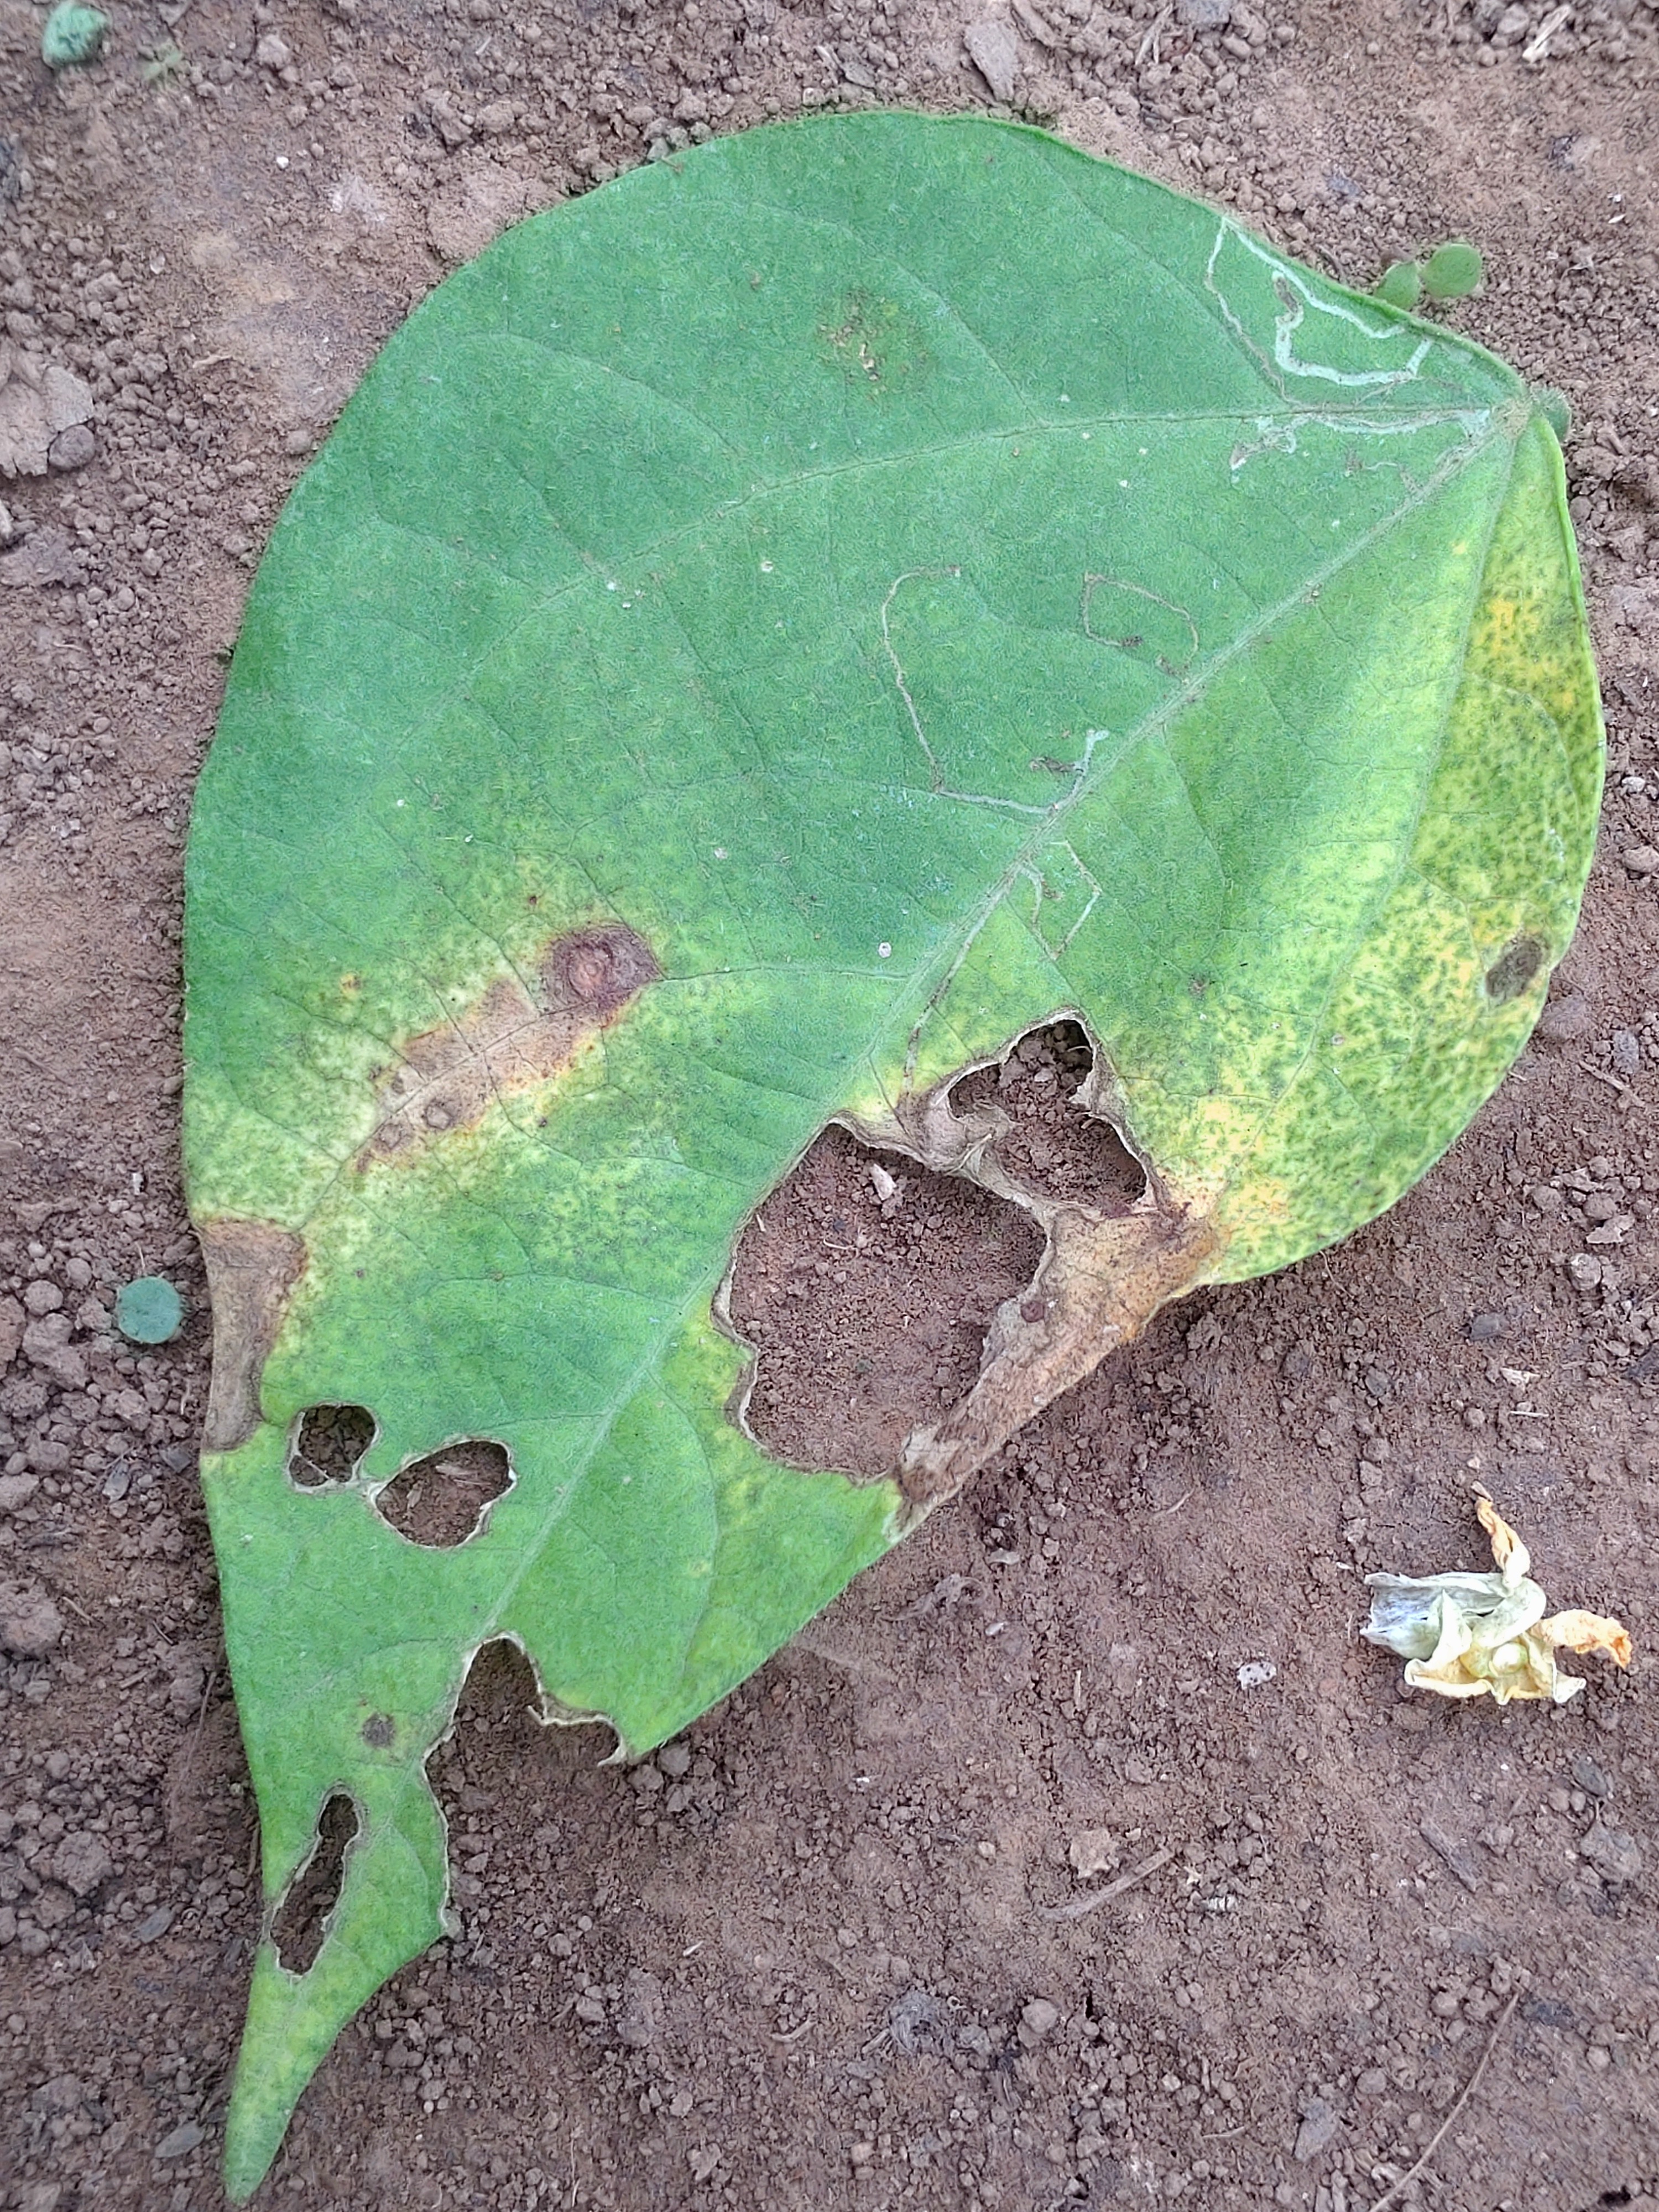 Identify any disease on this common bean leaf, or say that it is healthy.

anthracnose
